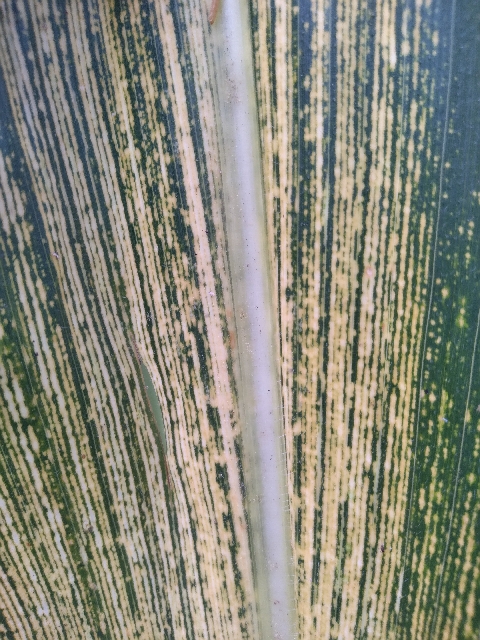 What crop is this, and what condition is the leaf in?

maize, maize streak virus
